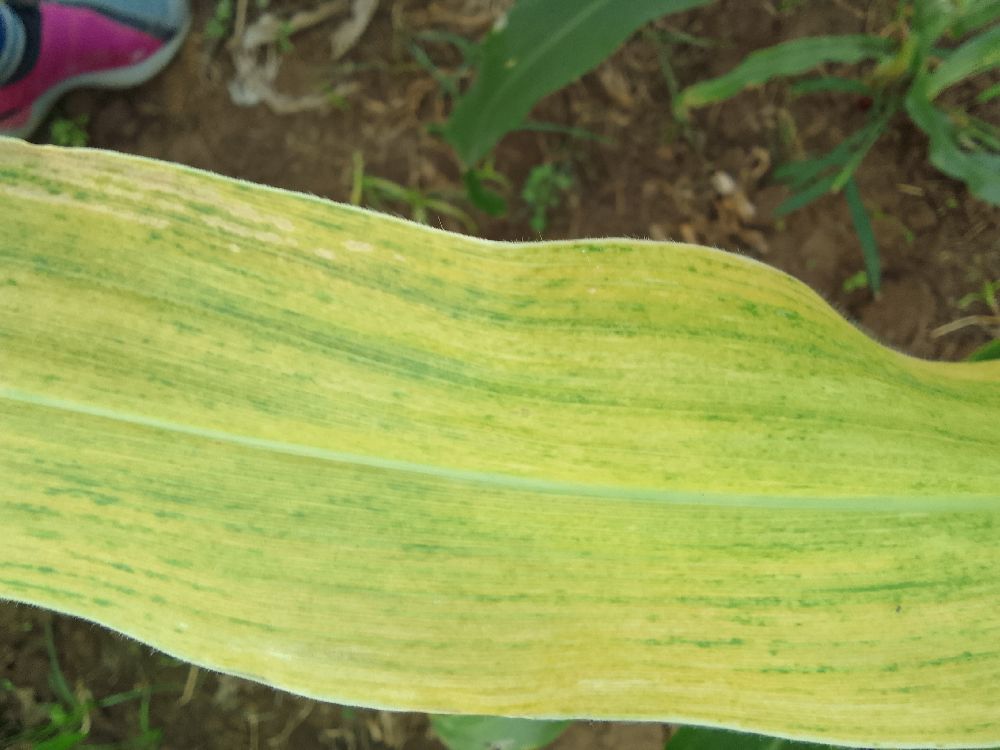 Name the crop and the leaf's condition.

maize, maize lethal necrosis
